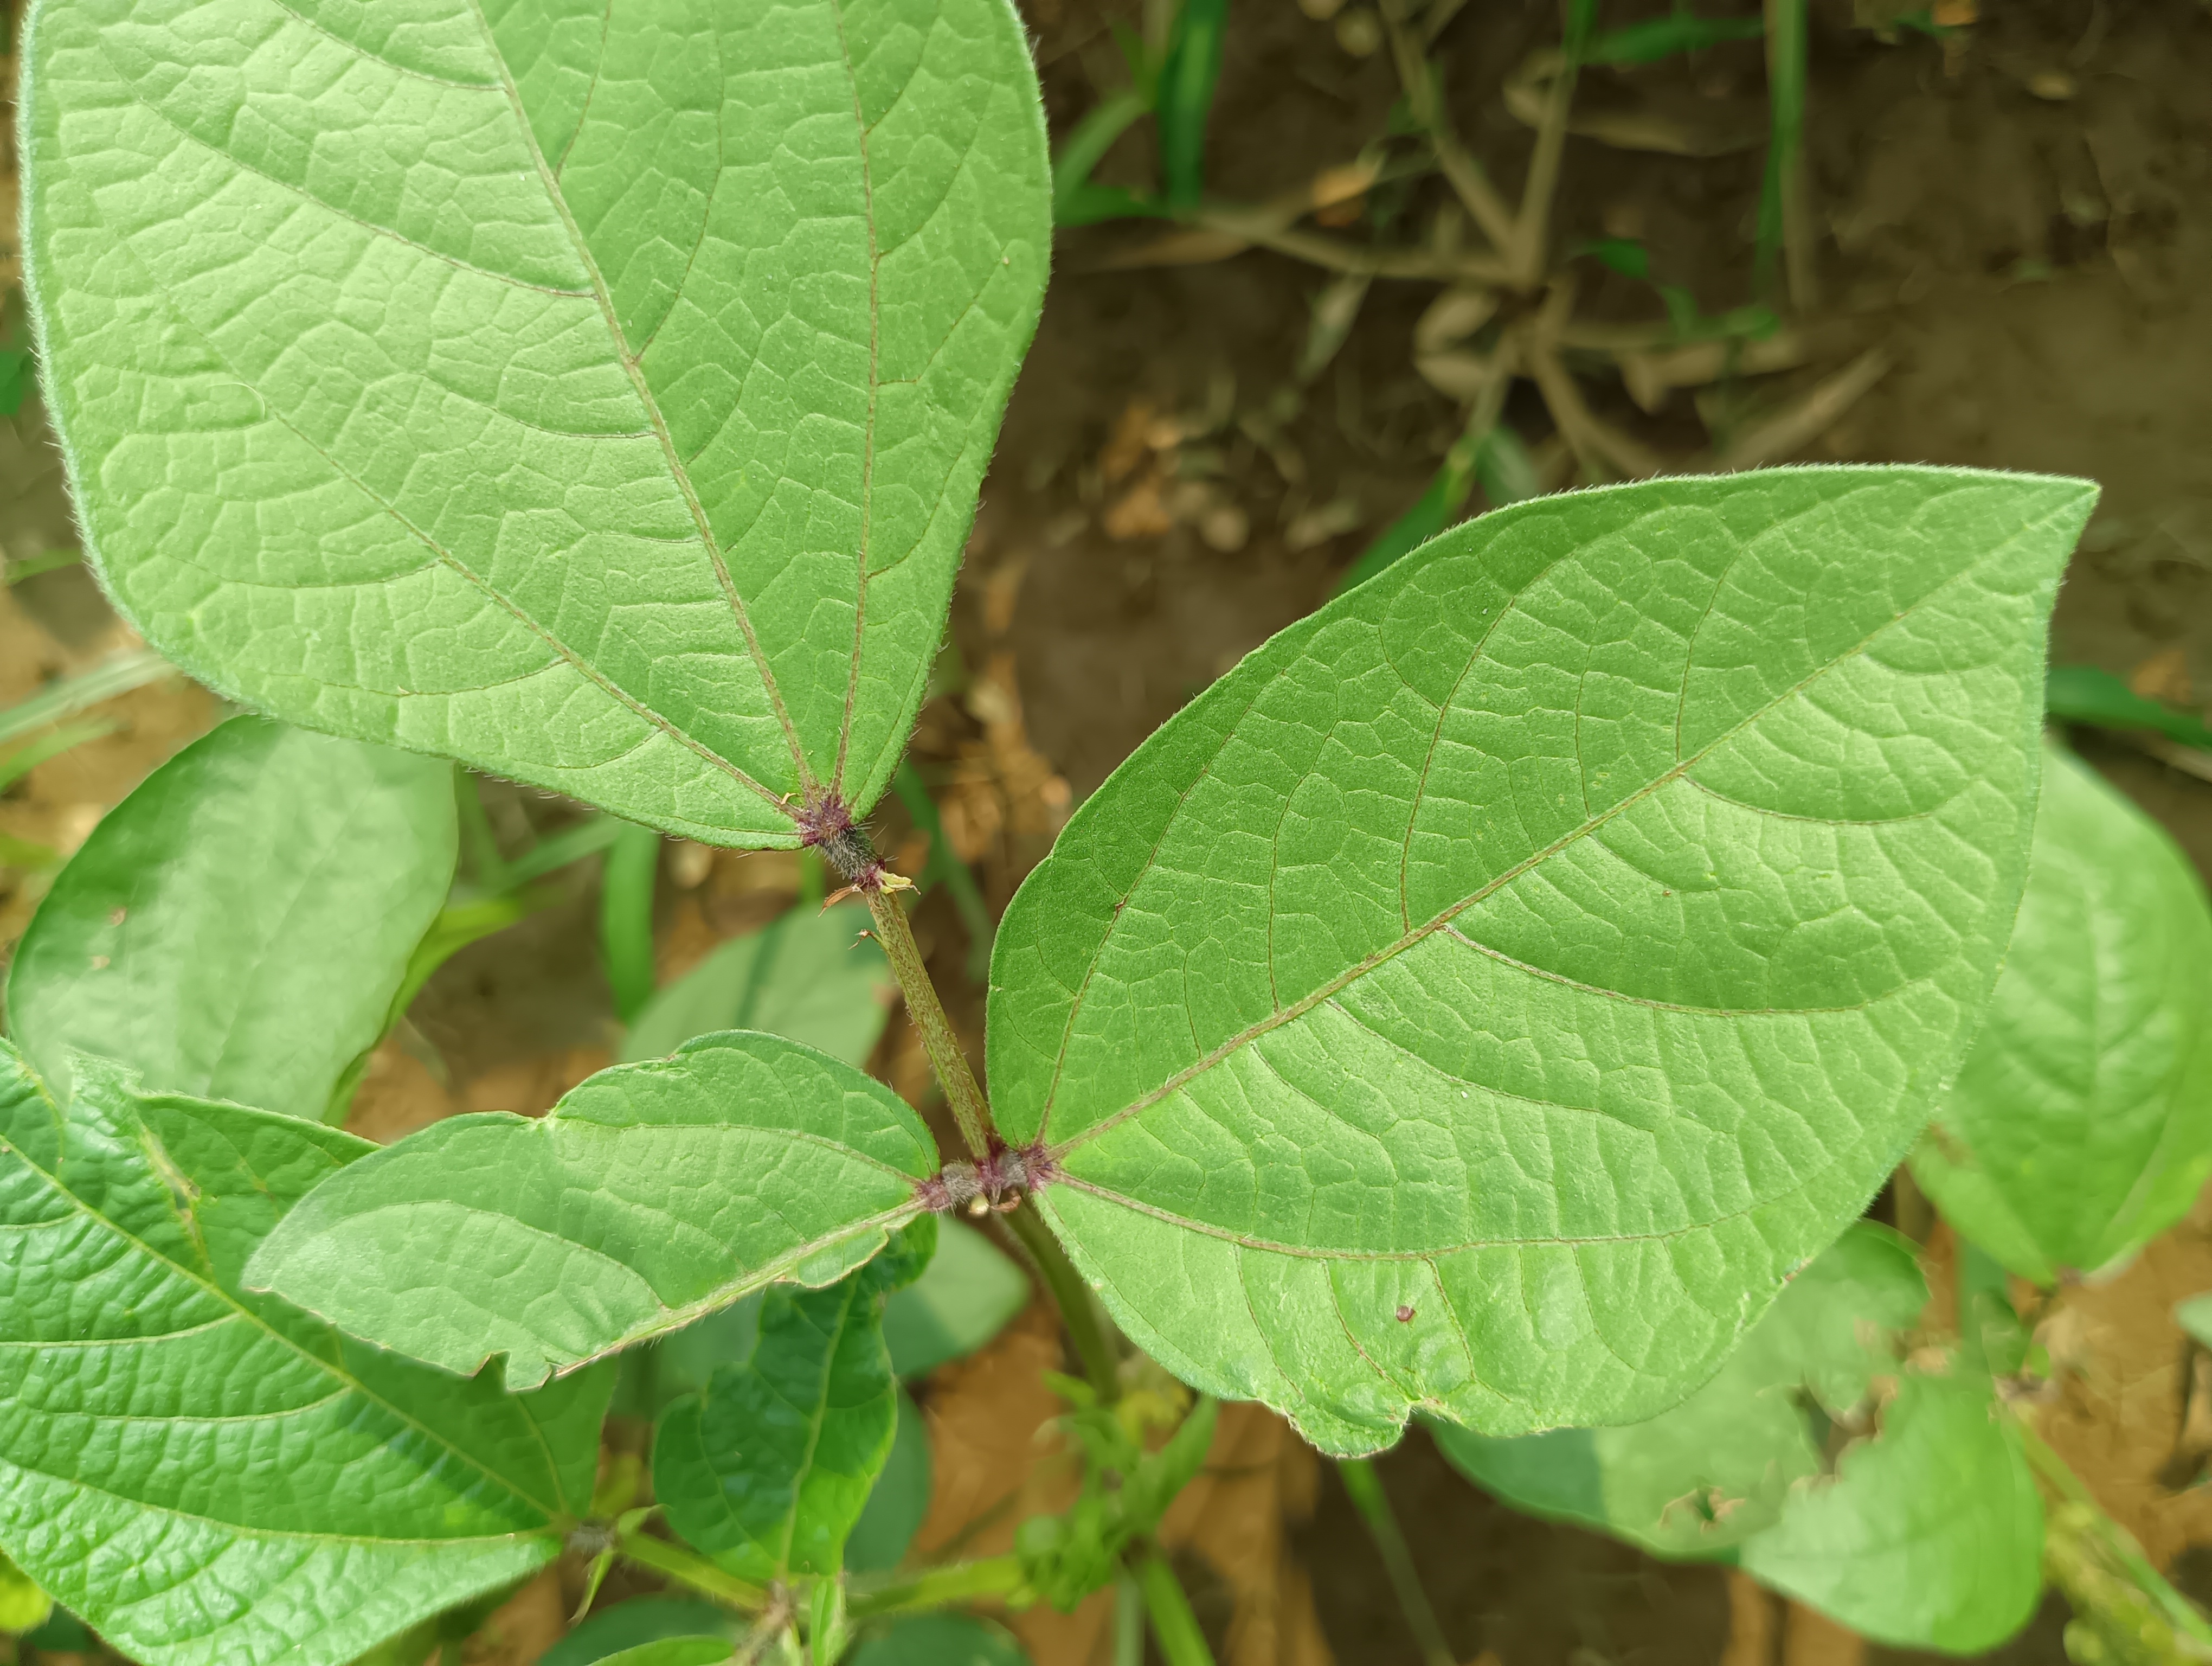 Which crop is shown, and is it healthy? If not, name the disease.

mungbean, healthy
